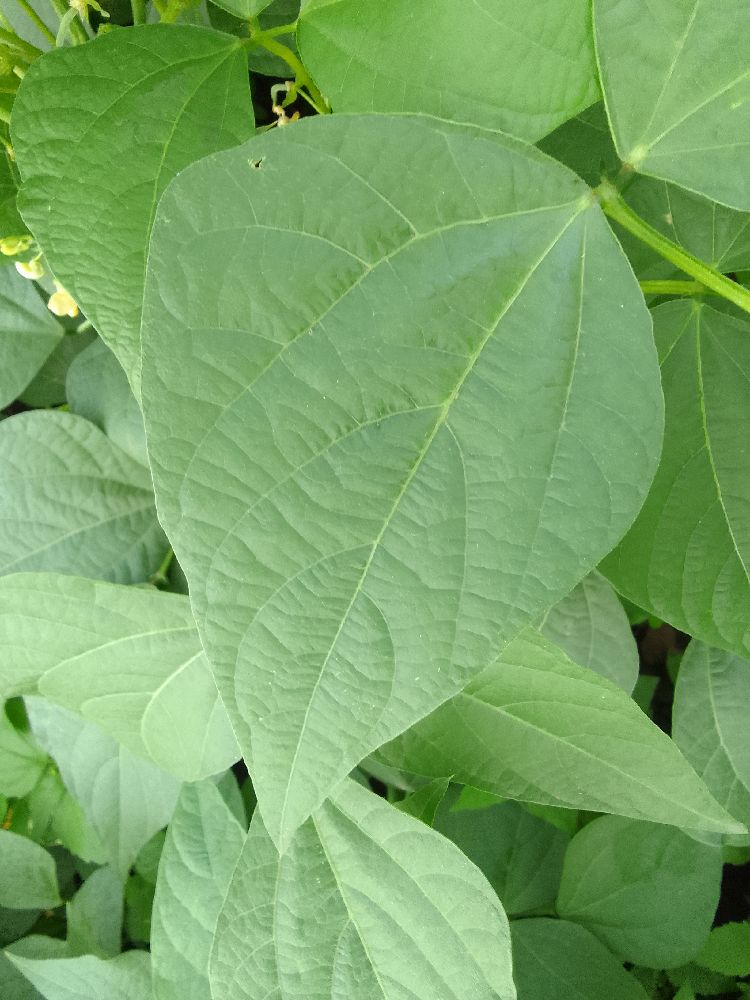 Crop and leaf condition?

common bean, healthy
